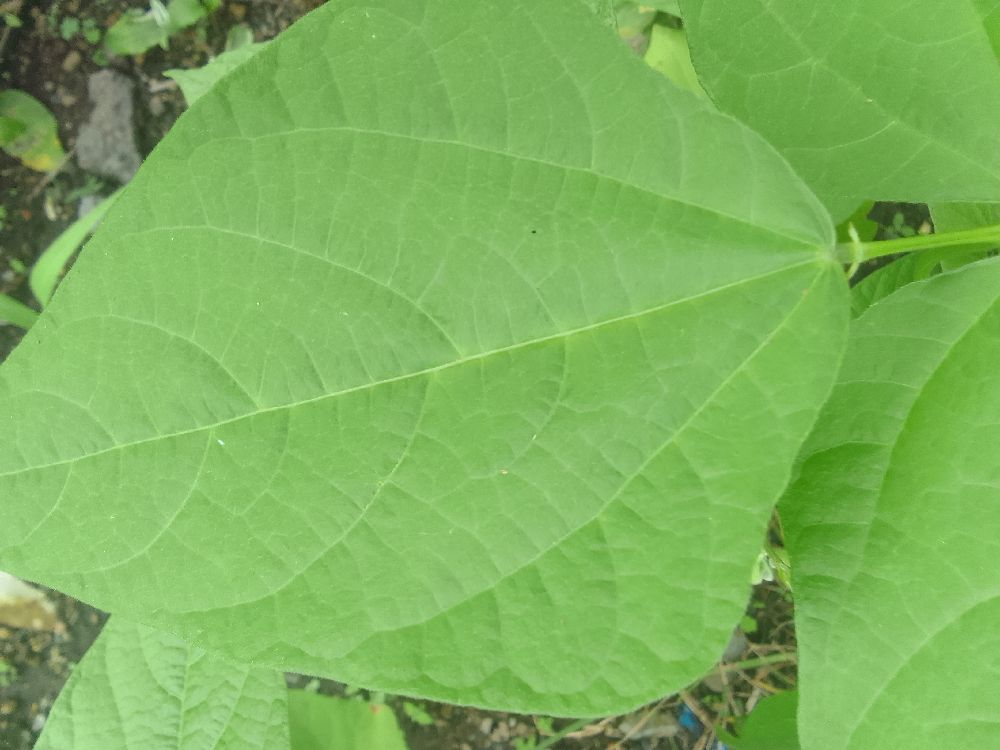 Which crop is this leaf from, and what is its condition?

common bean, healthy
